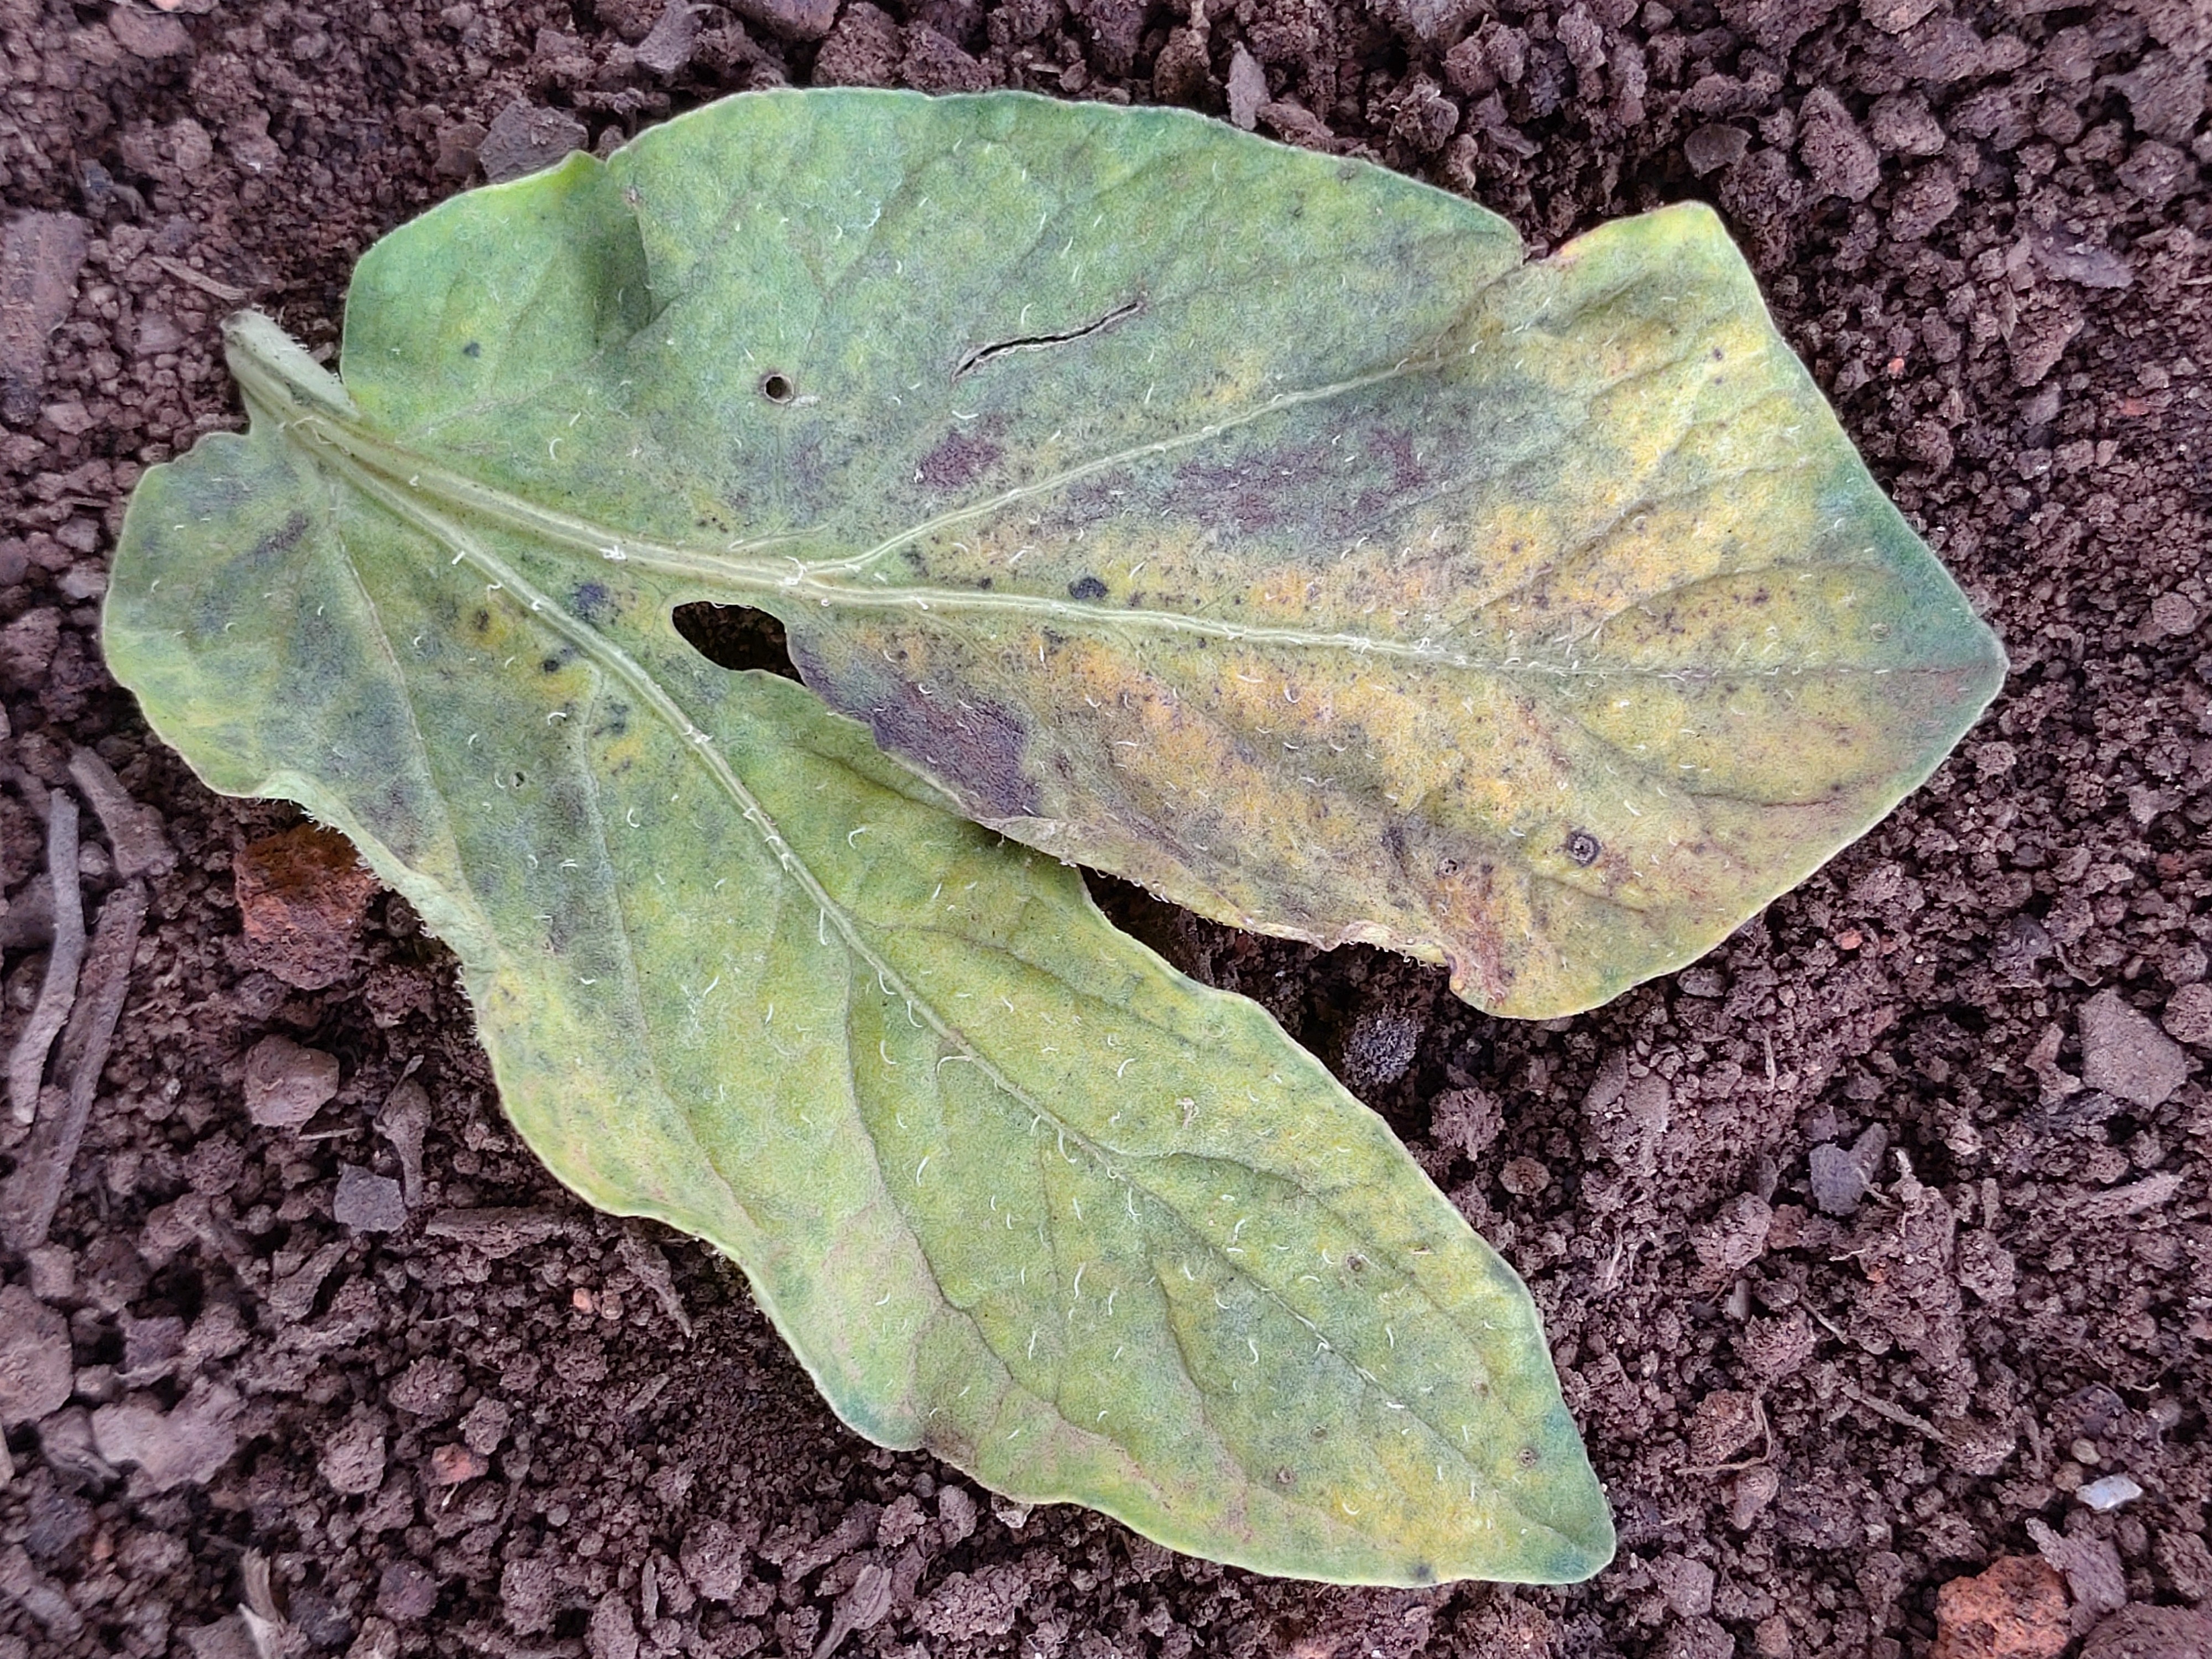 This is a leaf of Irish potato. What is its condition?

late blight
